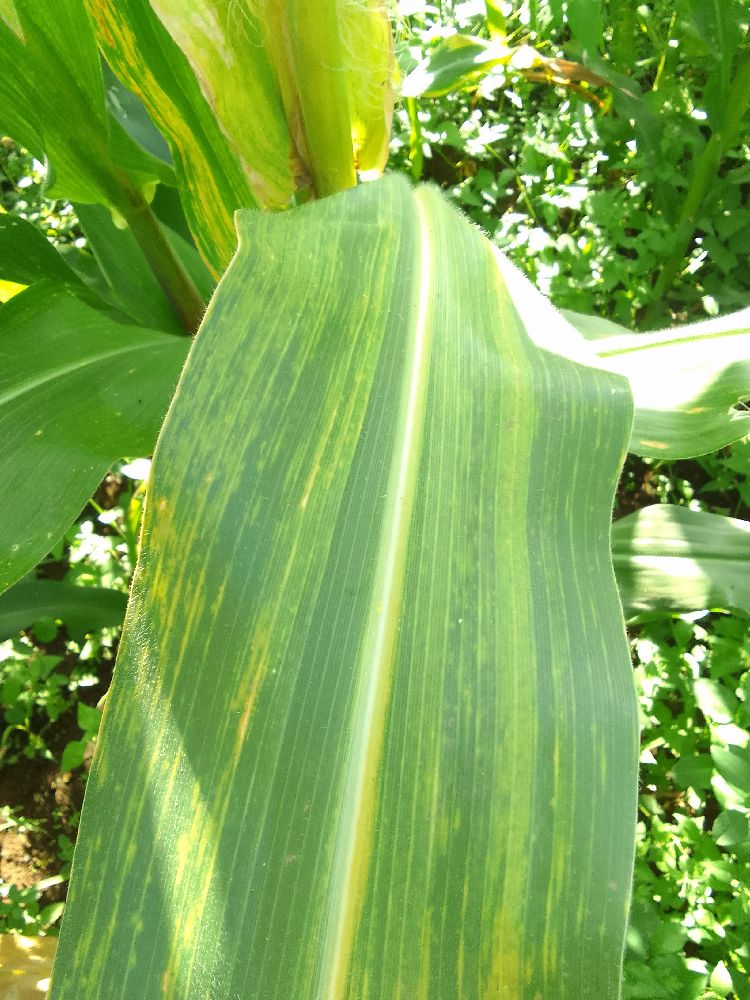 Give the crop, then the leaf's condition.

maize, maize lethal necrosis
